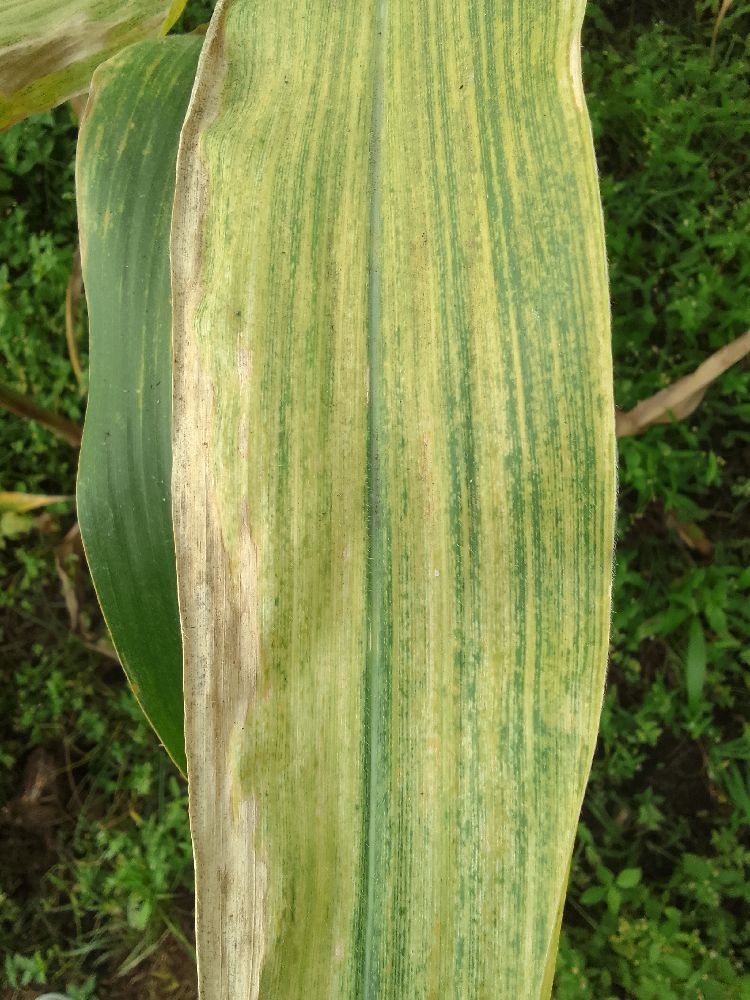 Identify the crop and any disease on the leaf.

maize, maize lethal necrosis
